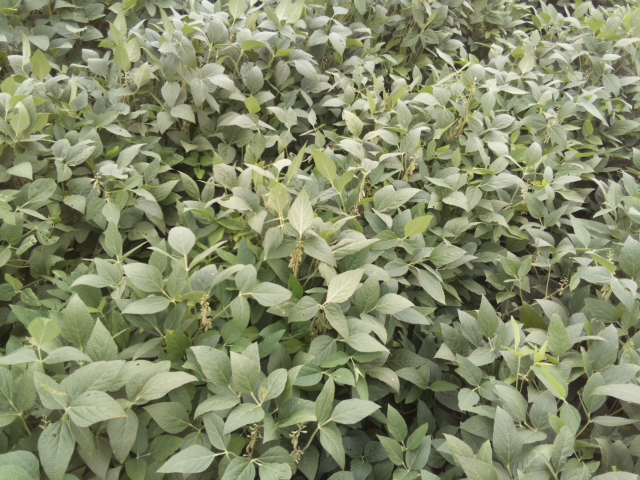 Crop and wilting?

soybean, leaflets folding inward at secondary pulvinus with no turgor loss in leaflets or petioles
